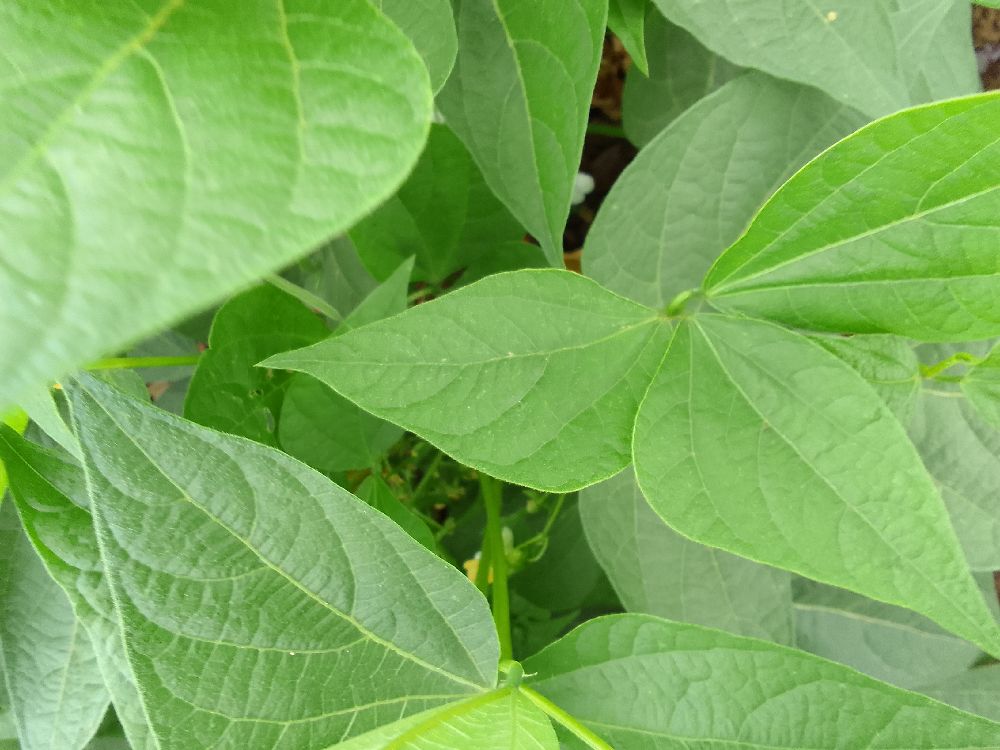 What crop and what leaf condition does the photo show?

common bean, healthy
